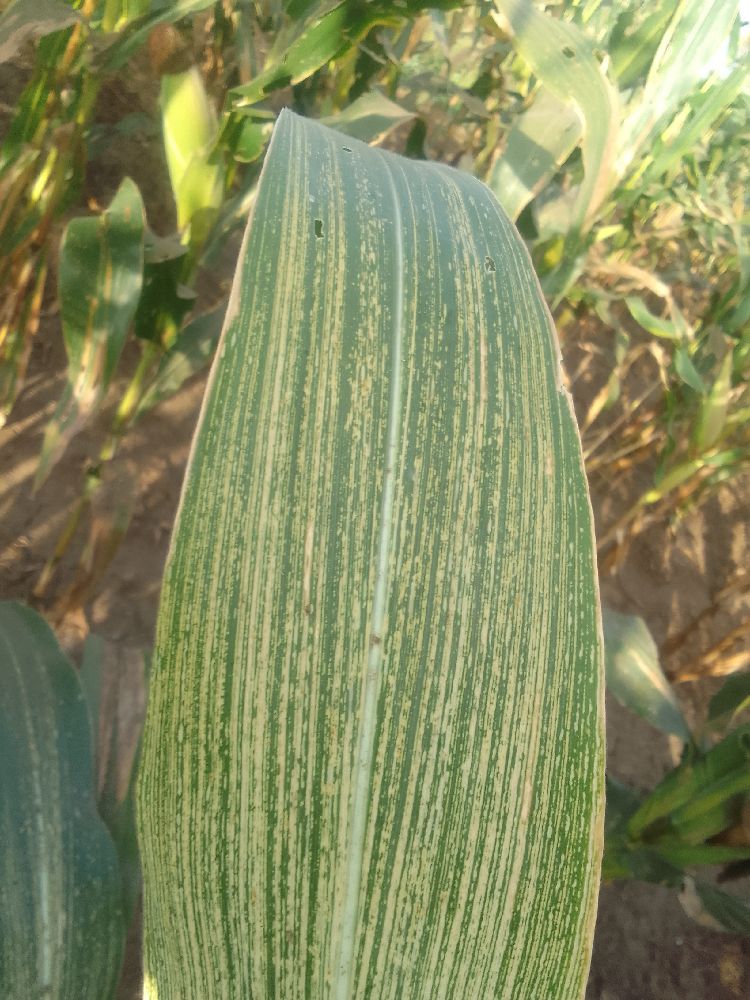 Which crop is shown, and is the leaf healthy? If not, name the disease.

maize, maize streak virus
